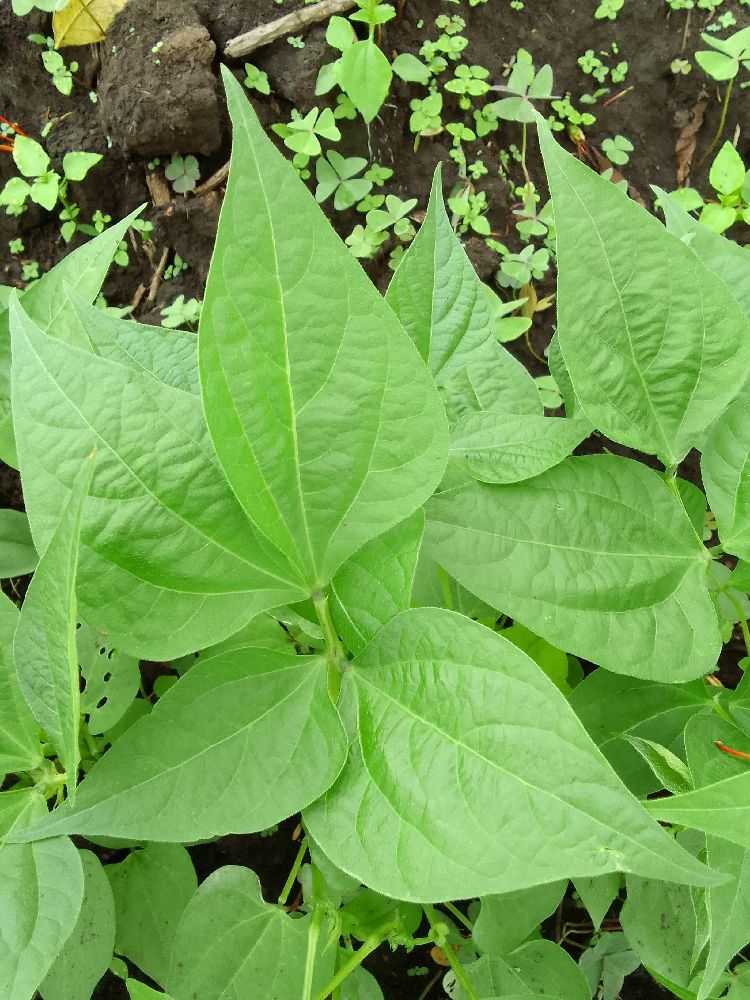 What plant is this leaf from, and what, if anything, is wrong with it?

common bean, healthy
